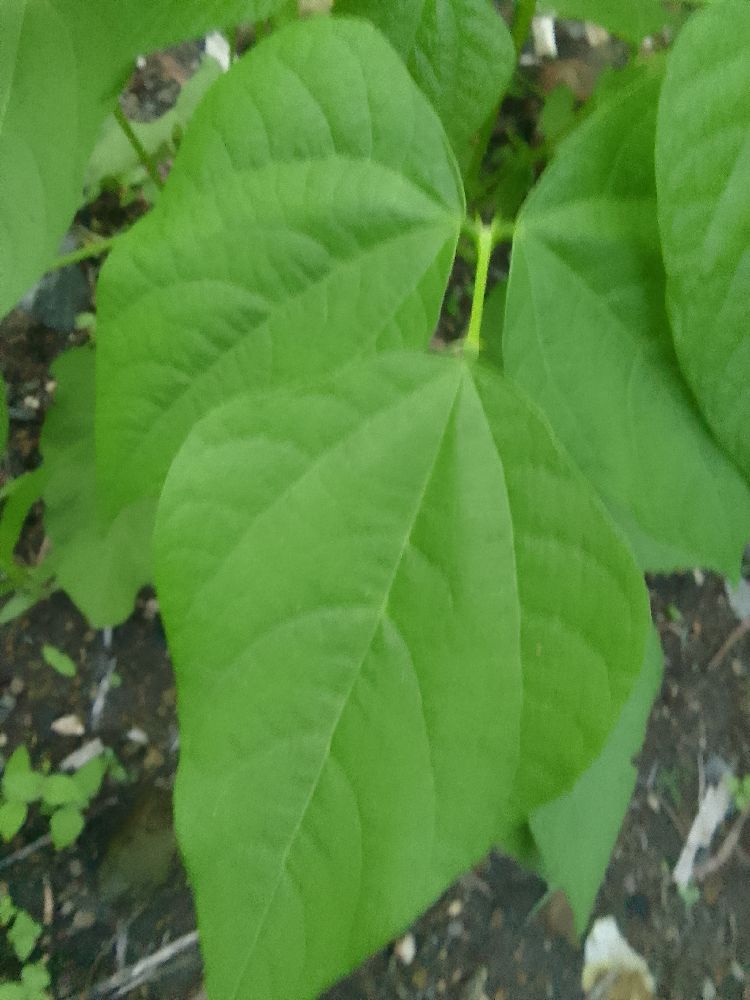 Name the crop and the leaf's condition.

common bean, healthy
